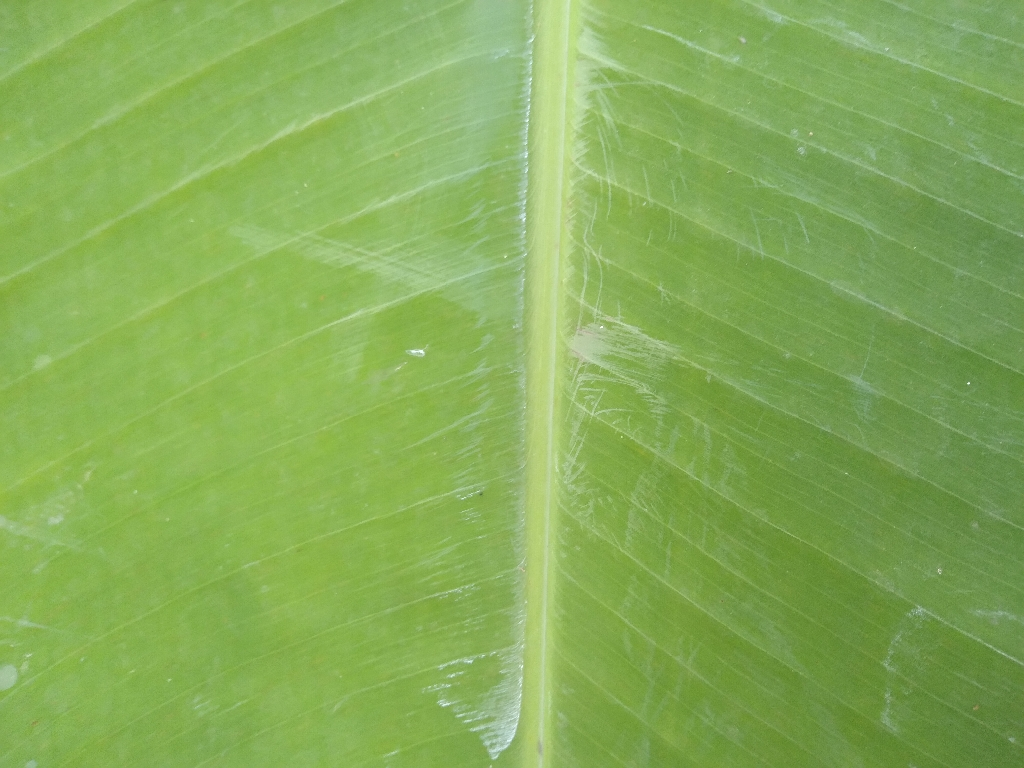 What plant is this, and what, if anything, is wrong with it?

banana, healthy
